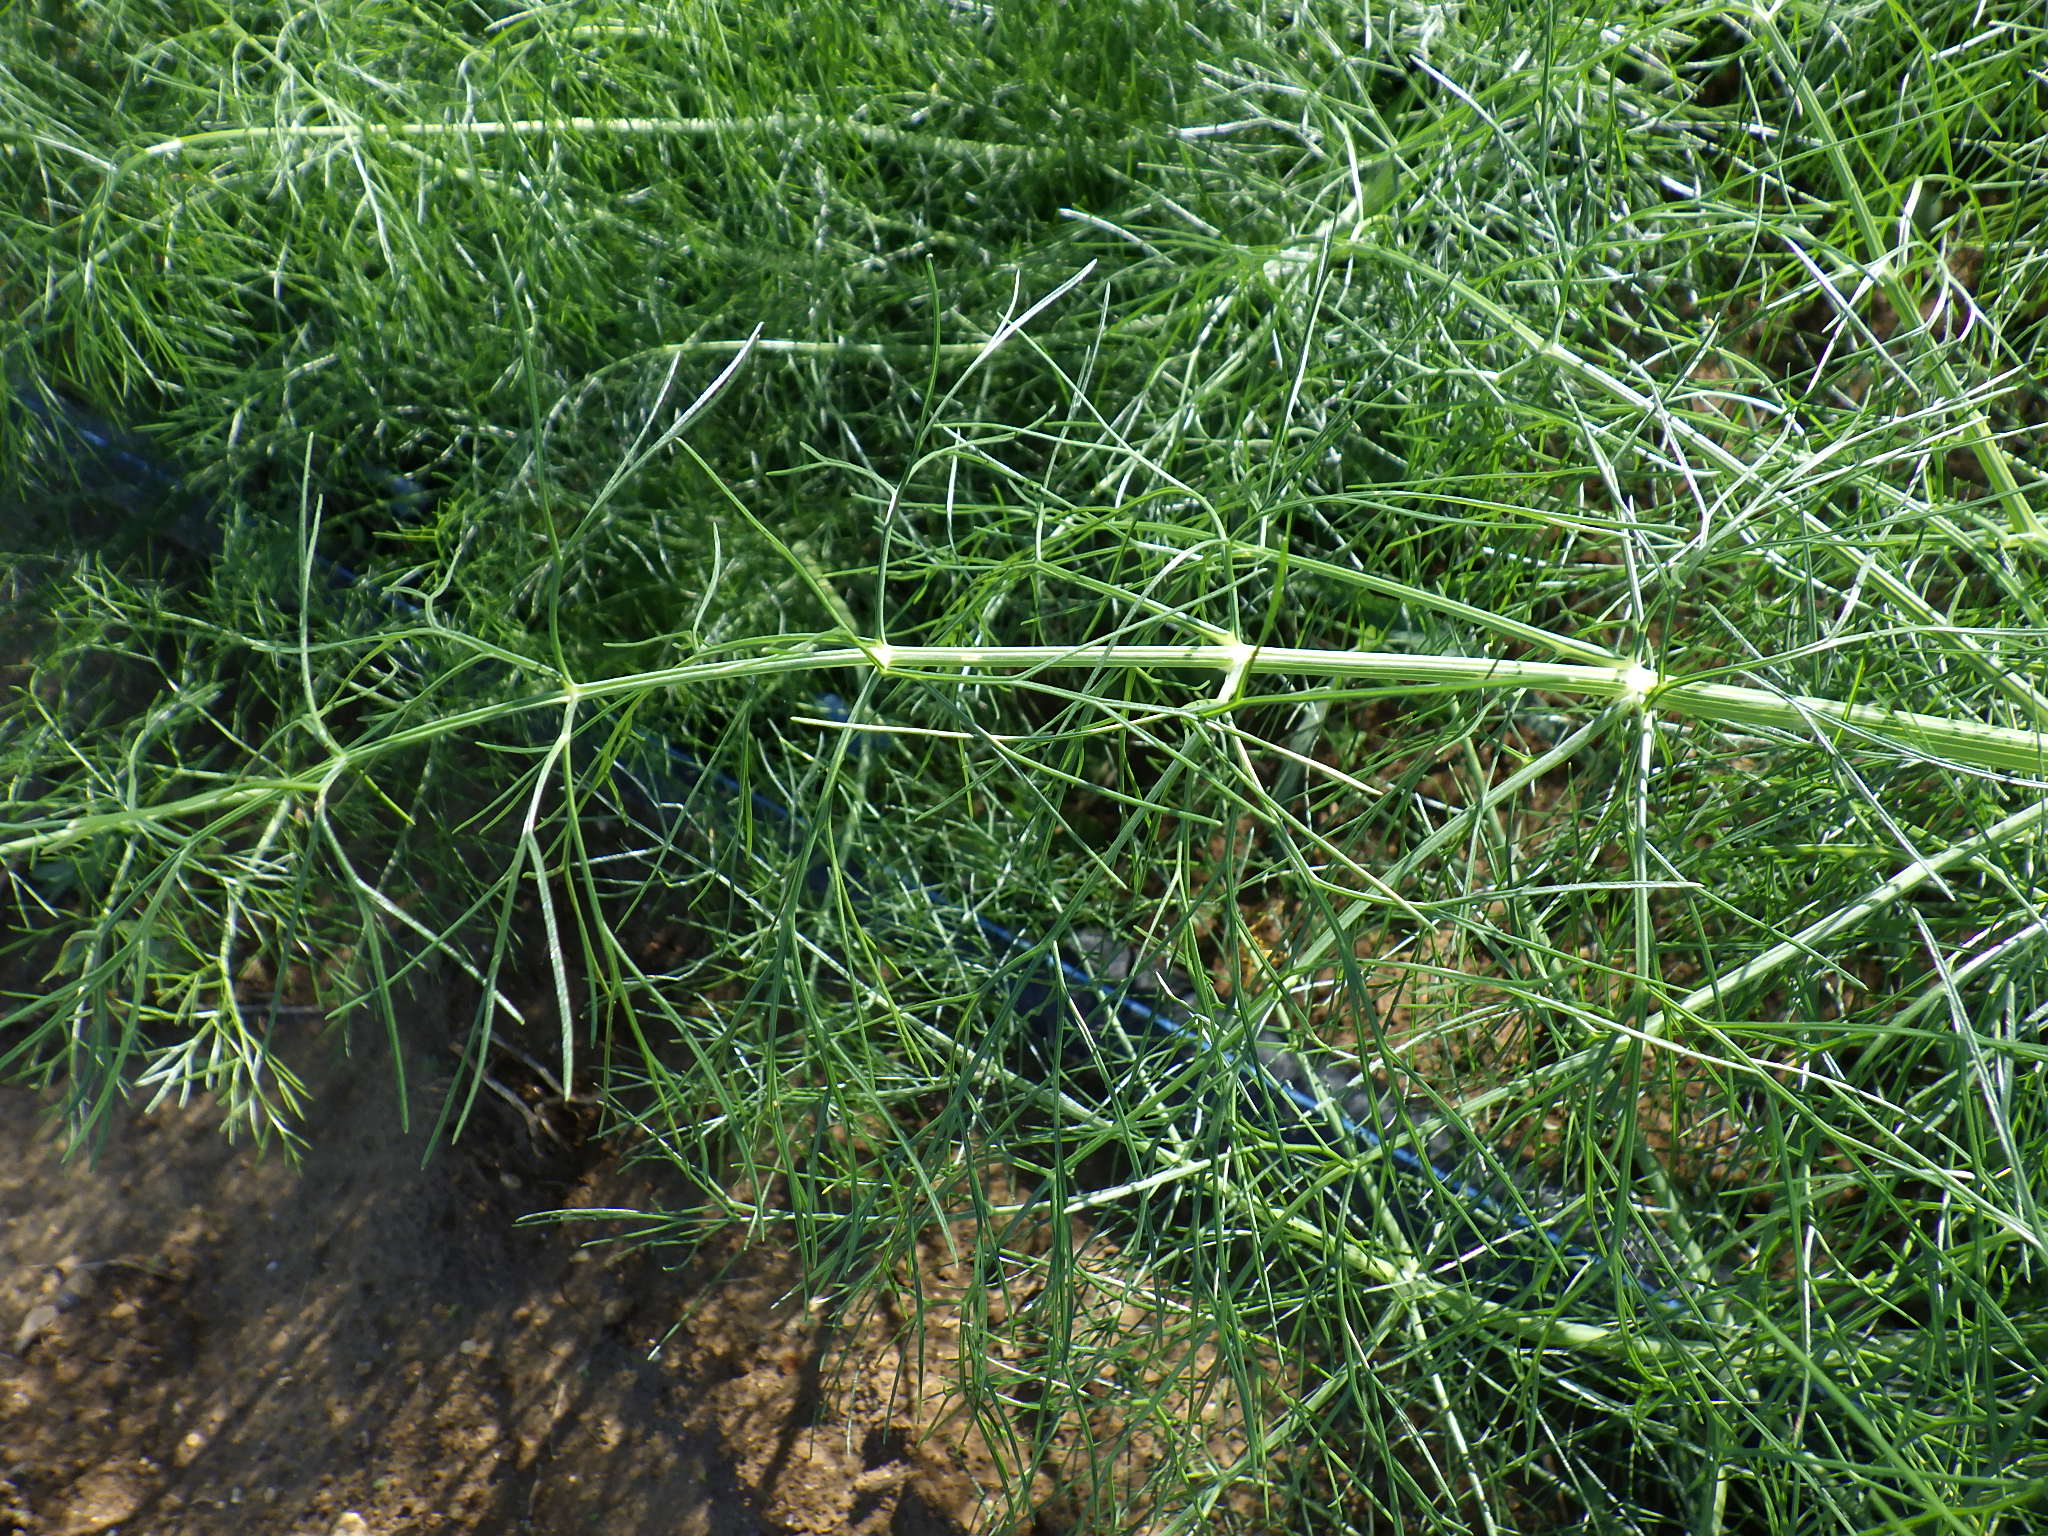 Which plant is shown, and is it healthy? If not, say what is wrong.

fennel, healthy
